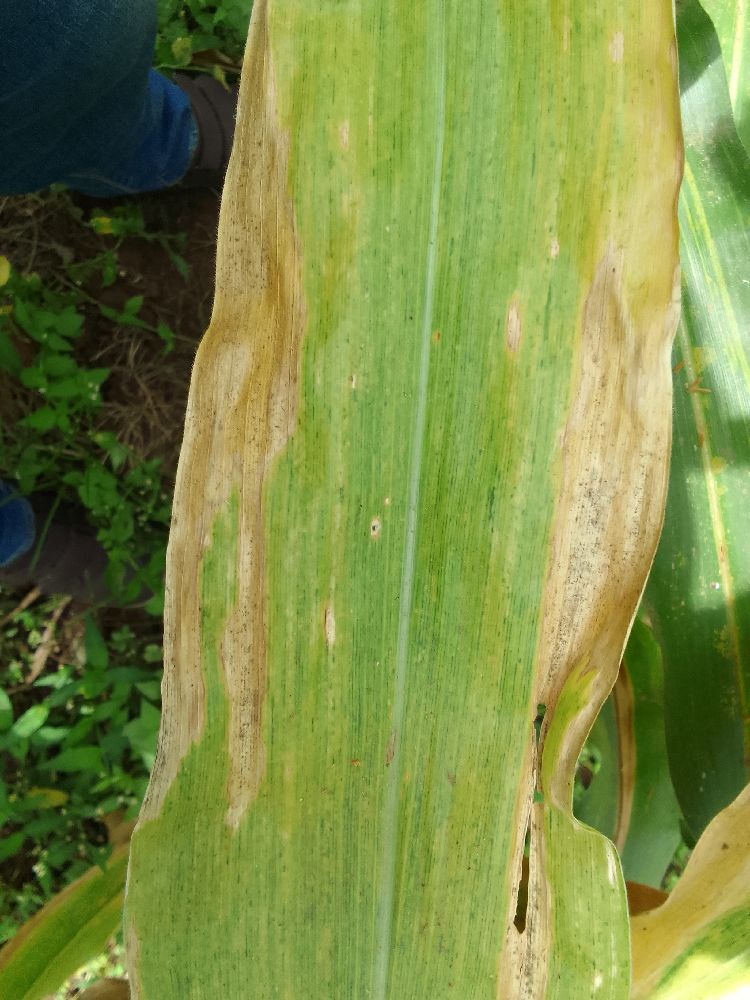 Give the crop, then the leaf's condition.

maize, maize lethal necrosis
